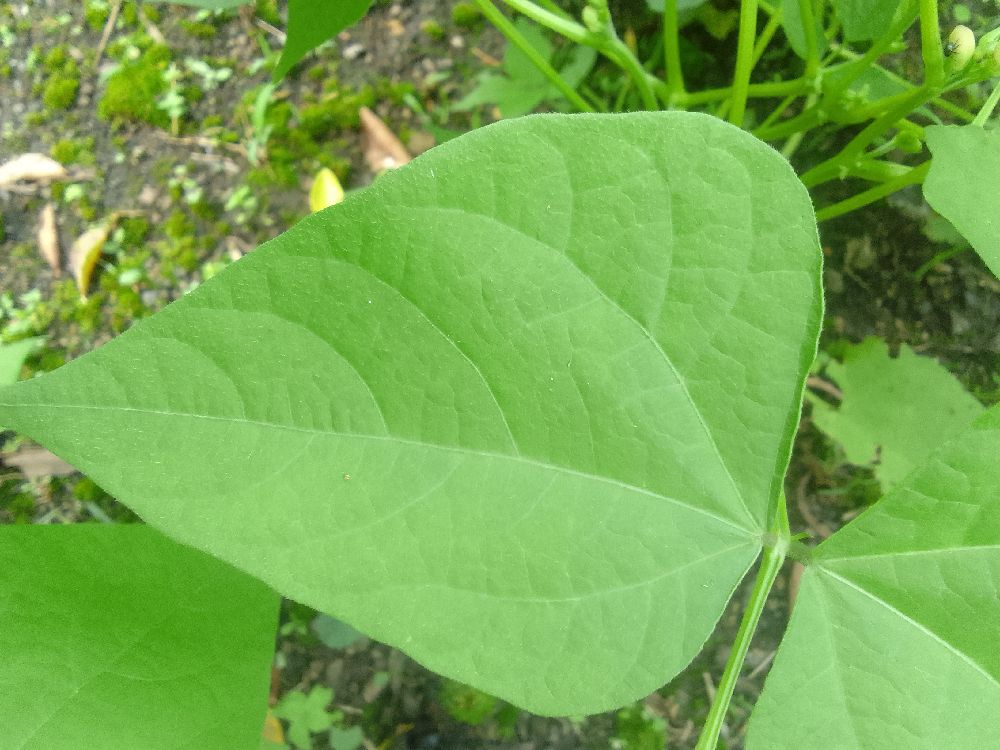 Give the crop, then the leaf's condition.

common bean, healthy
